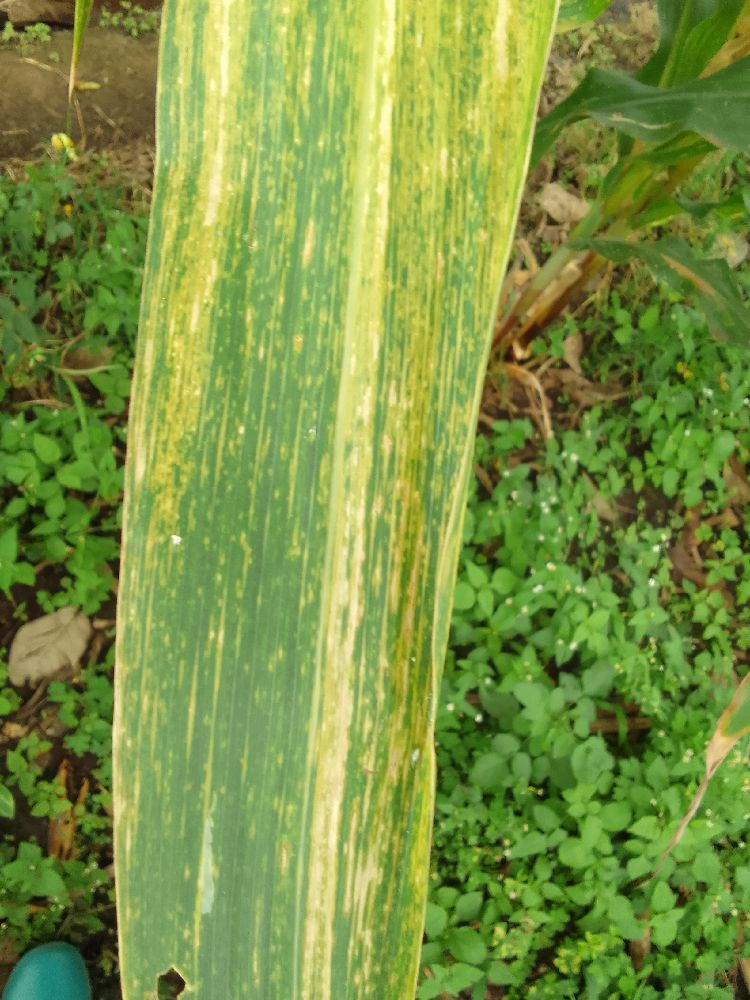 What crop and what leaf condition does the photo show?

maize, maize lethal necrosis
